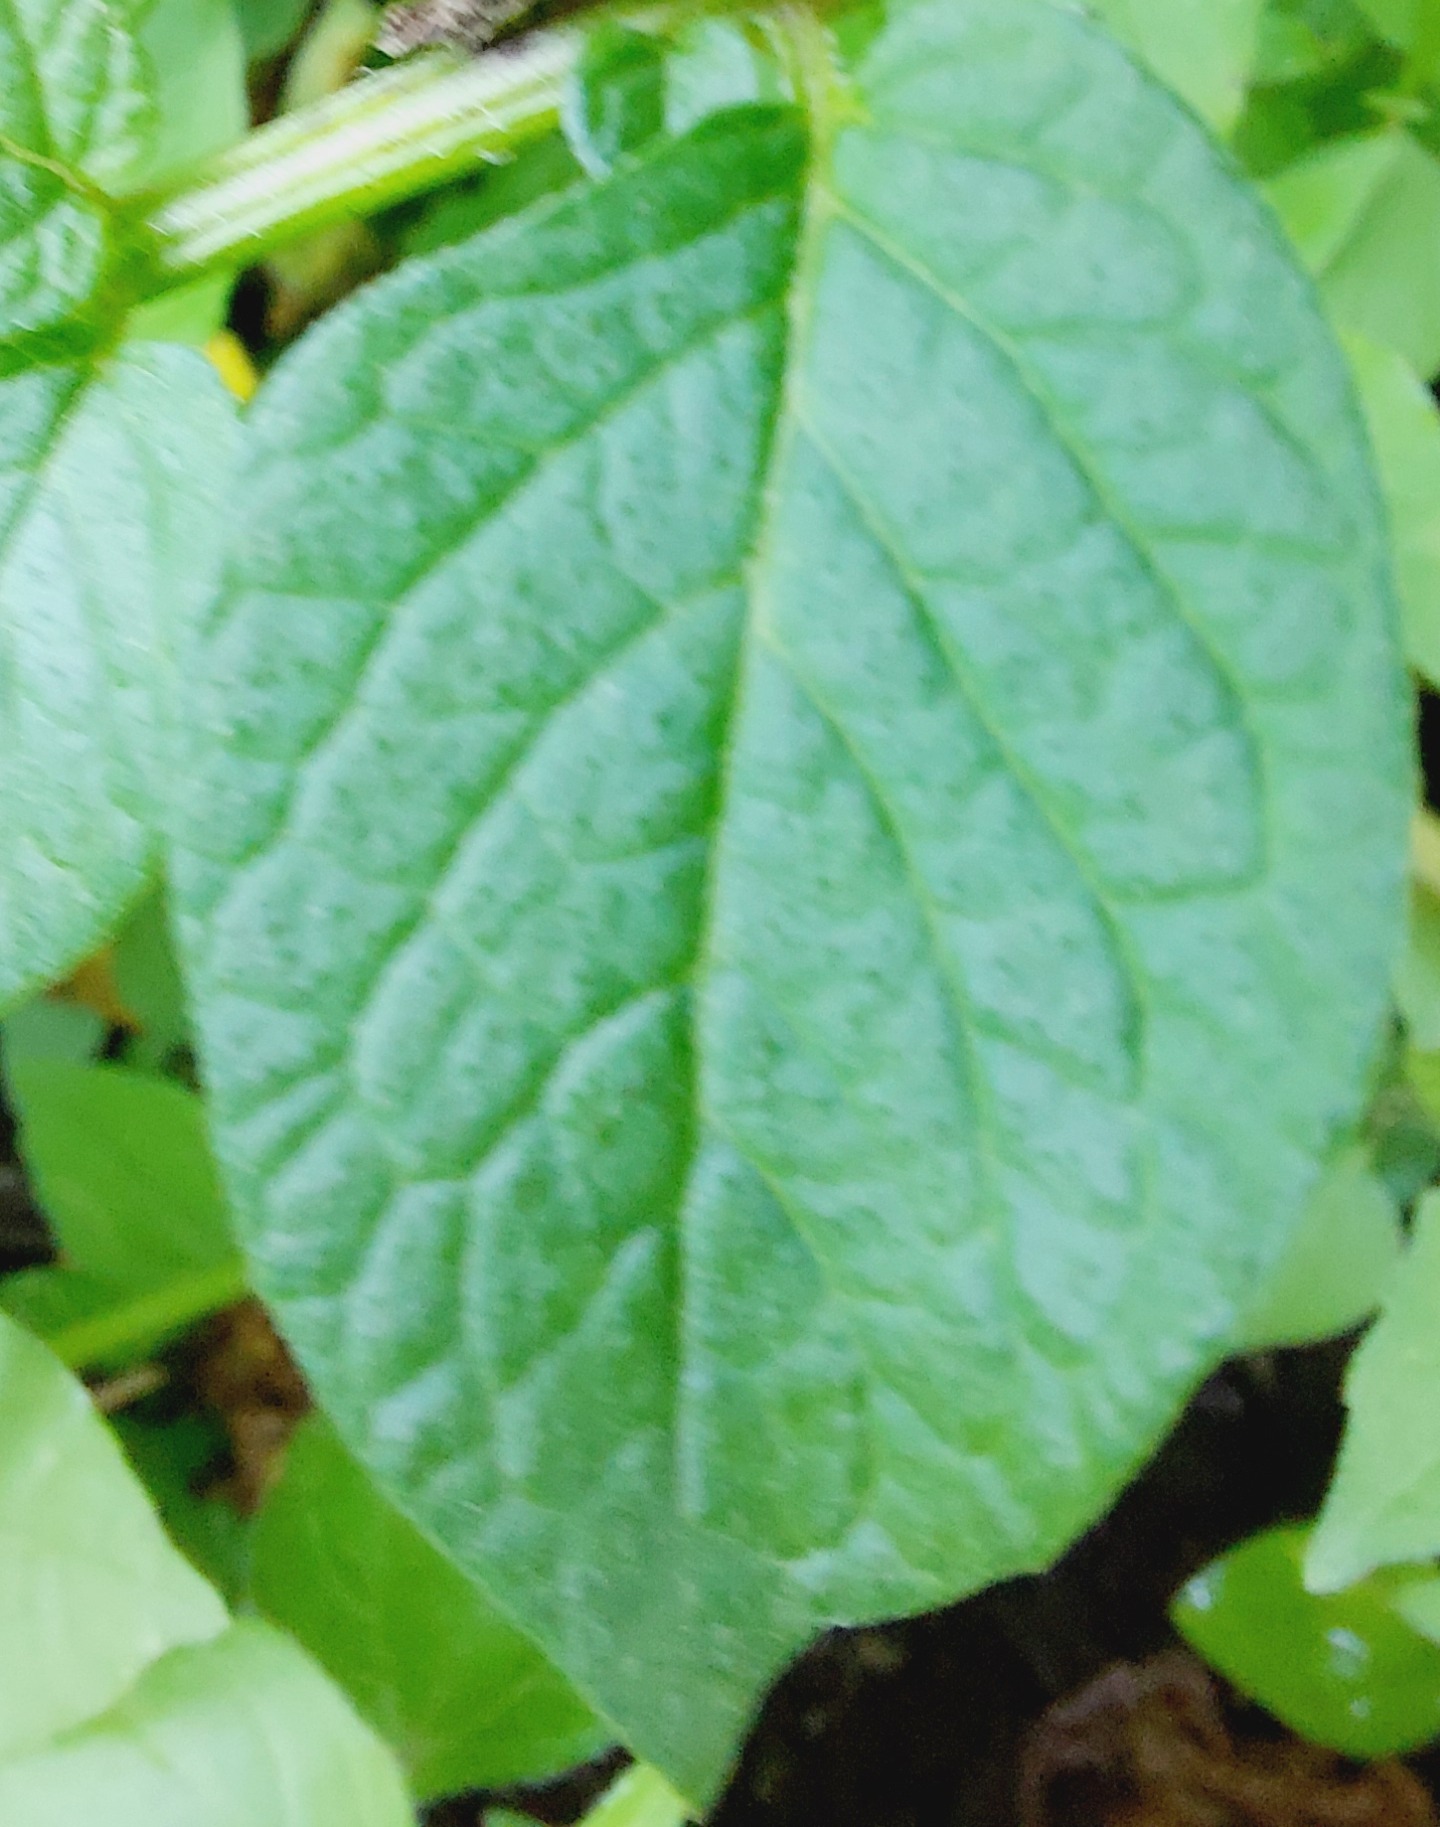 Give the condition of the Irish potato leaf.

healthy
